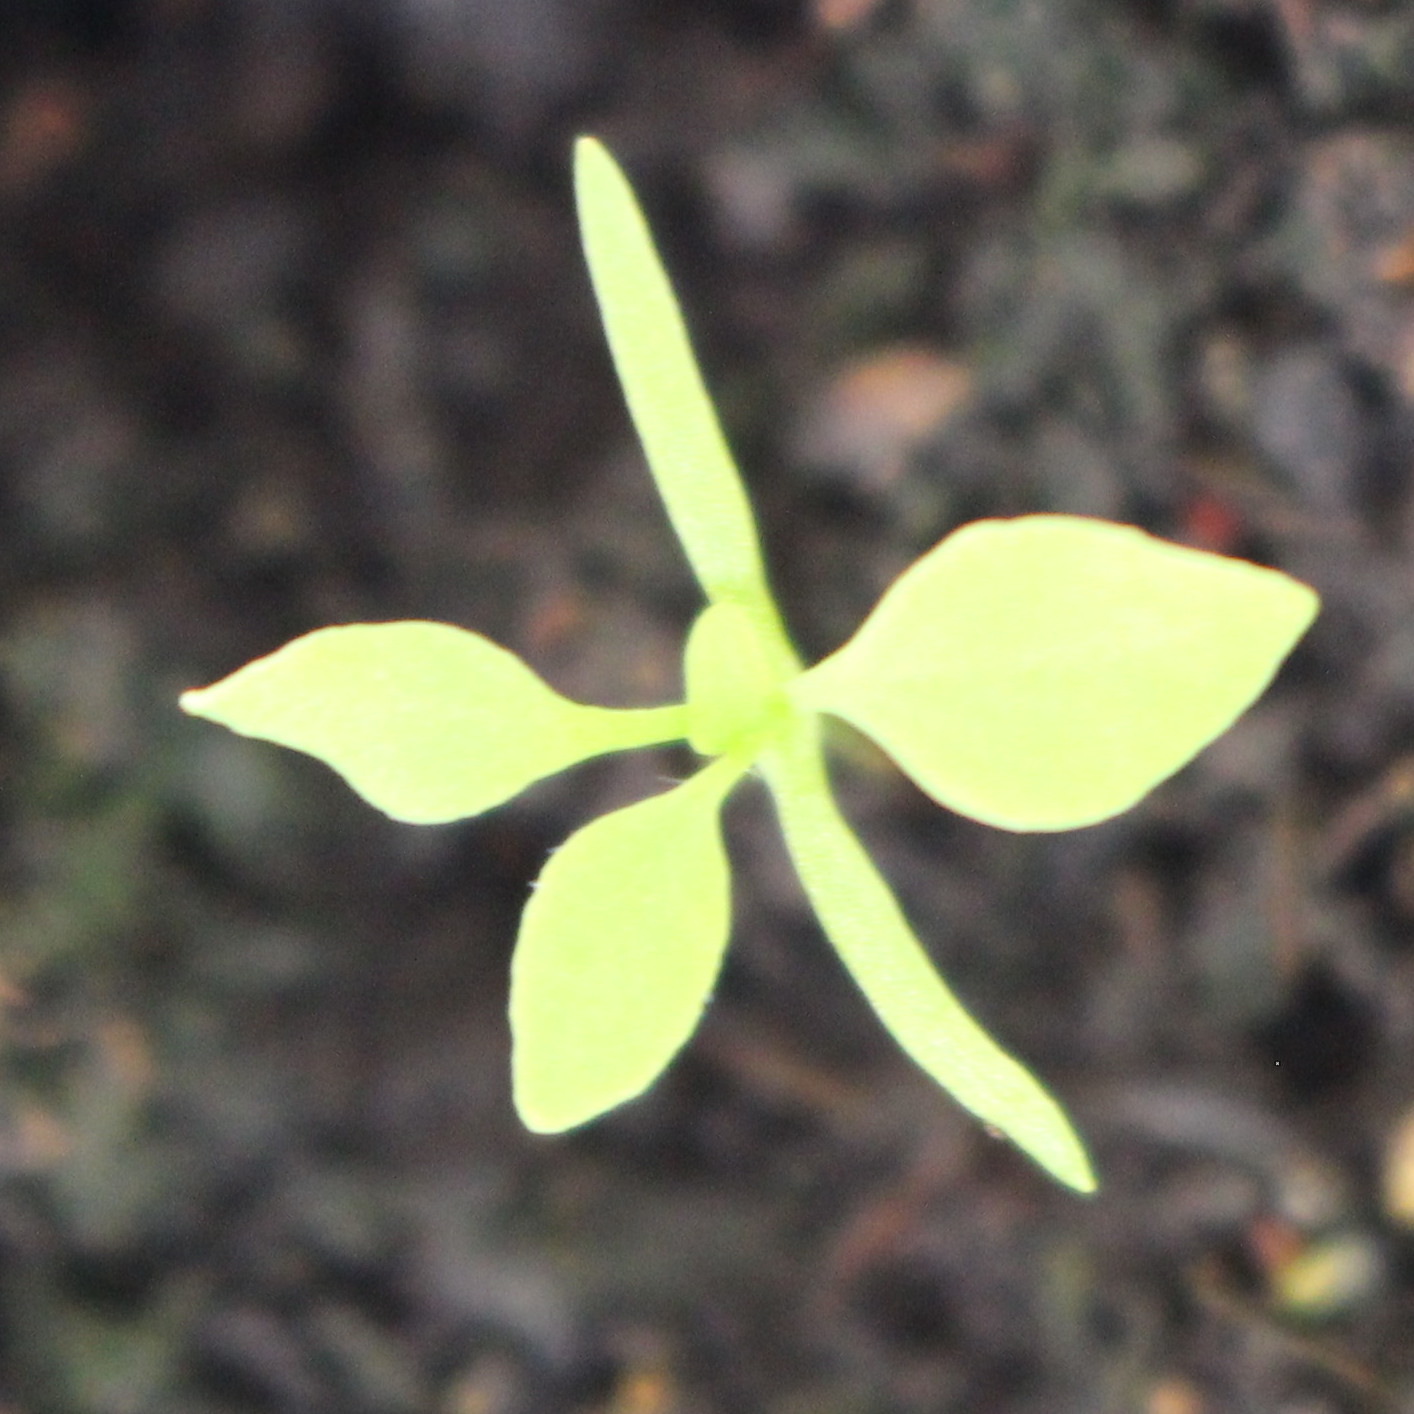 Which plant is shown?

Papaver rhoeas
